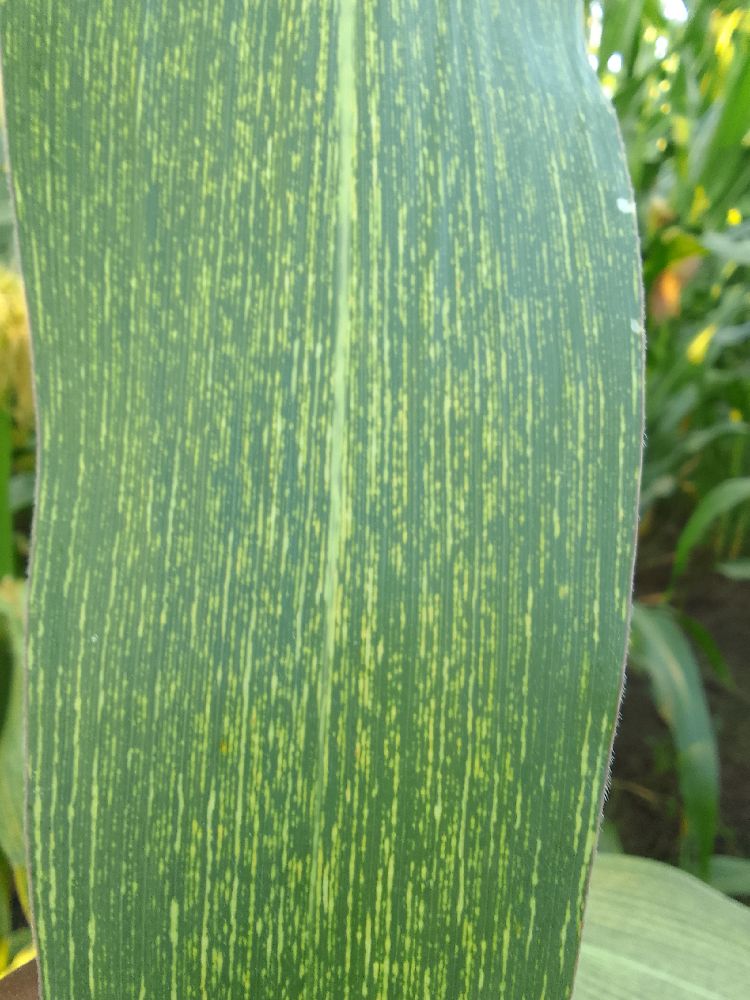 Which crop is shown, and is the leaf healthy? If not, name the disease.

maize, maize streak virus
